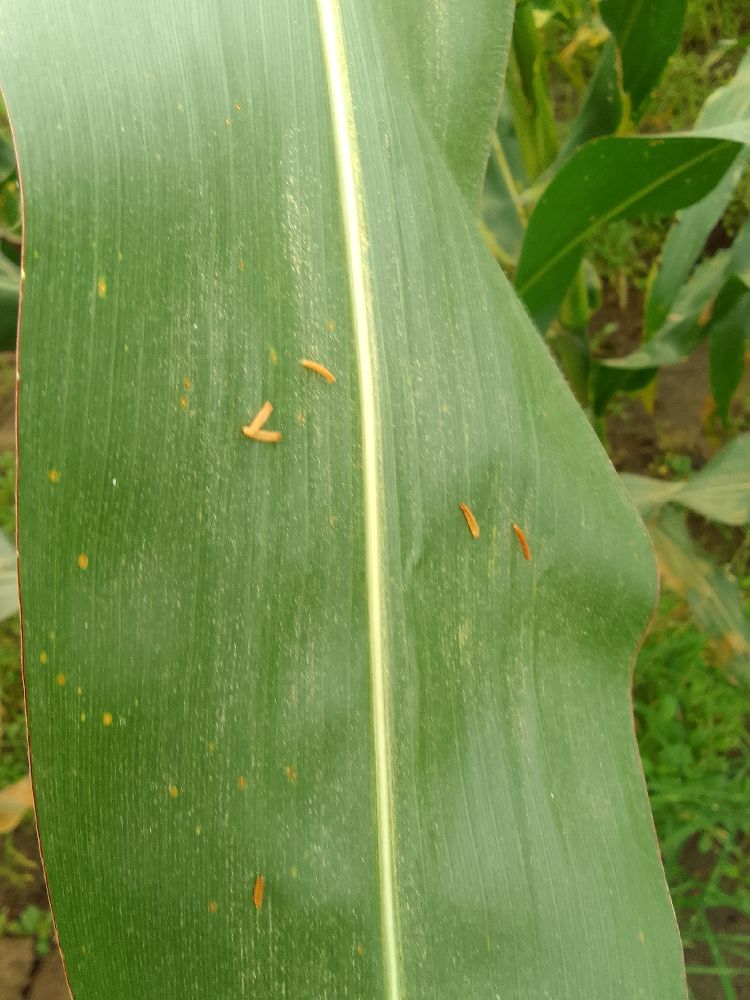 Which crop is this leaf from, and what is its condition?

maize, healthy
